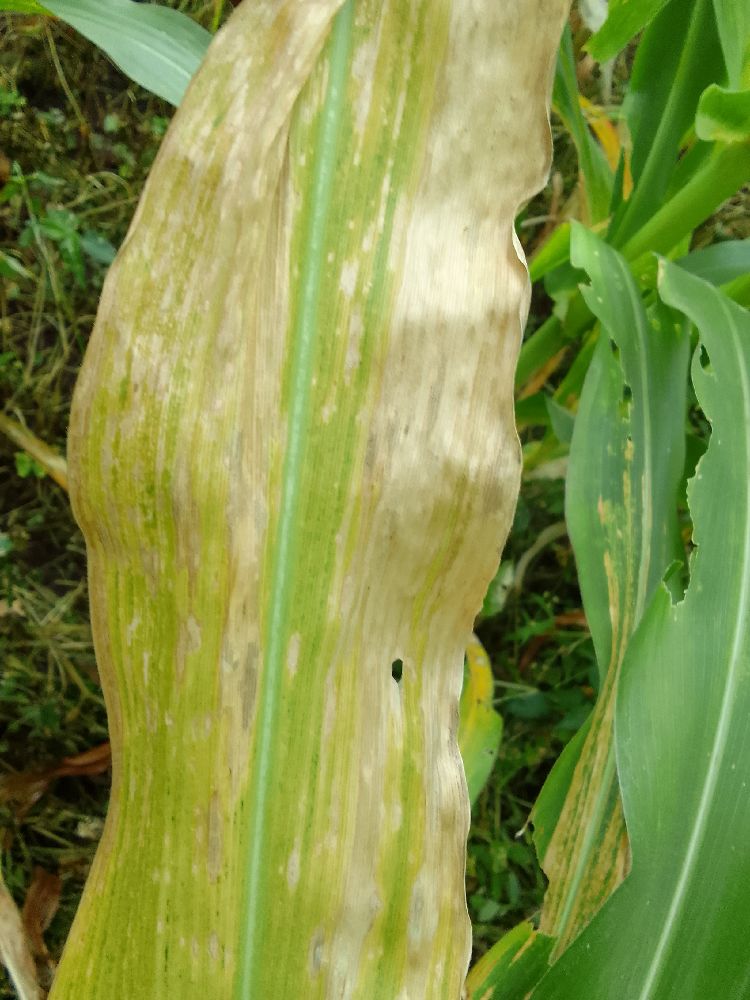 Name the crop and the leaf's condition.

maize, maize lethal necrosis
